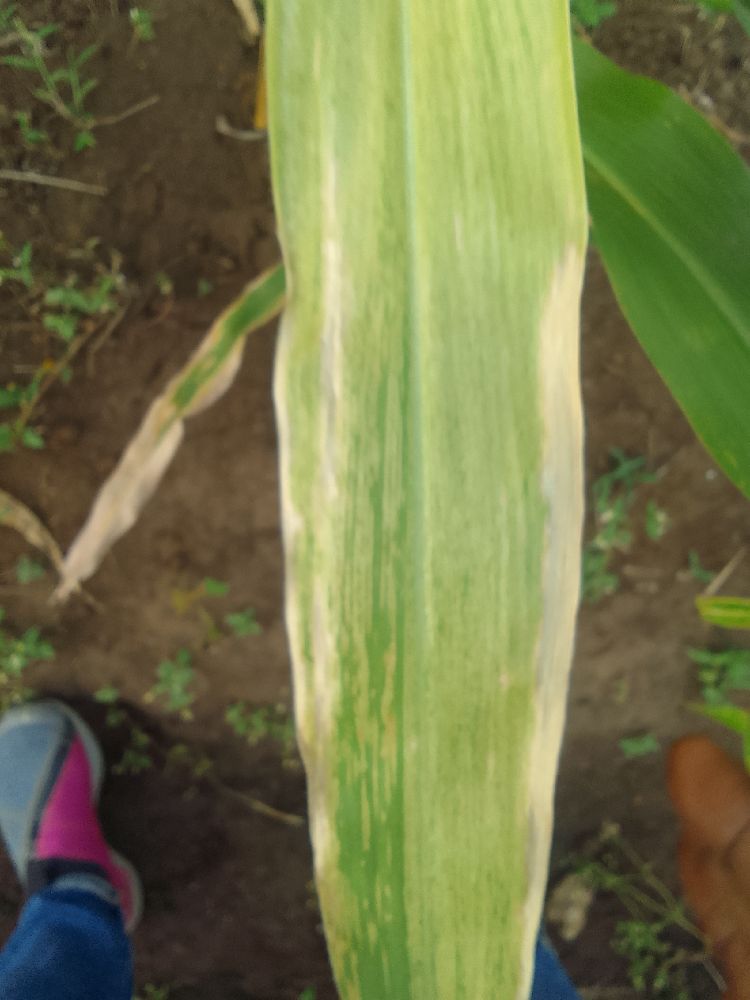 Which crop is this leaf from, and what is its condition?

maize, maize lethal necrosis
